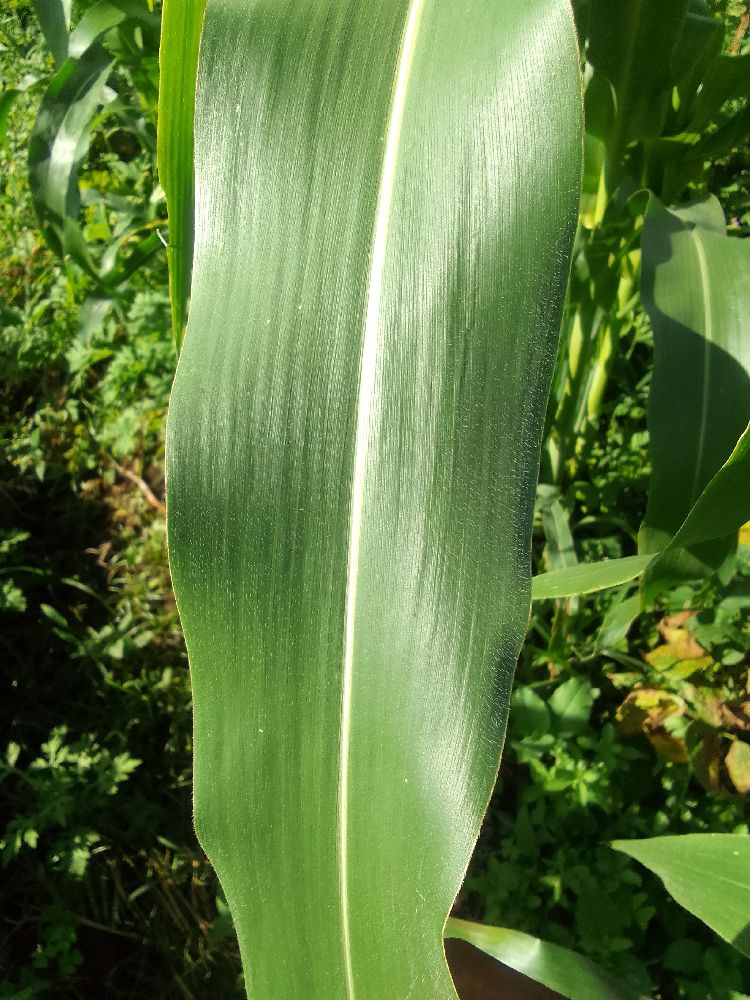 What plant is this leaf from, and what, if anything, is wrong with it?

maize, healthy
